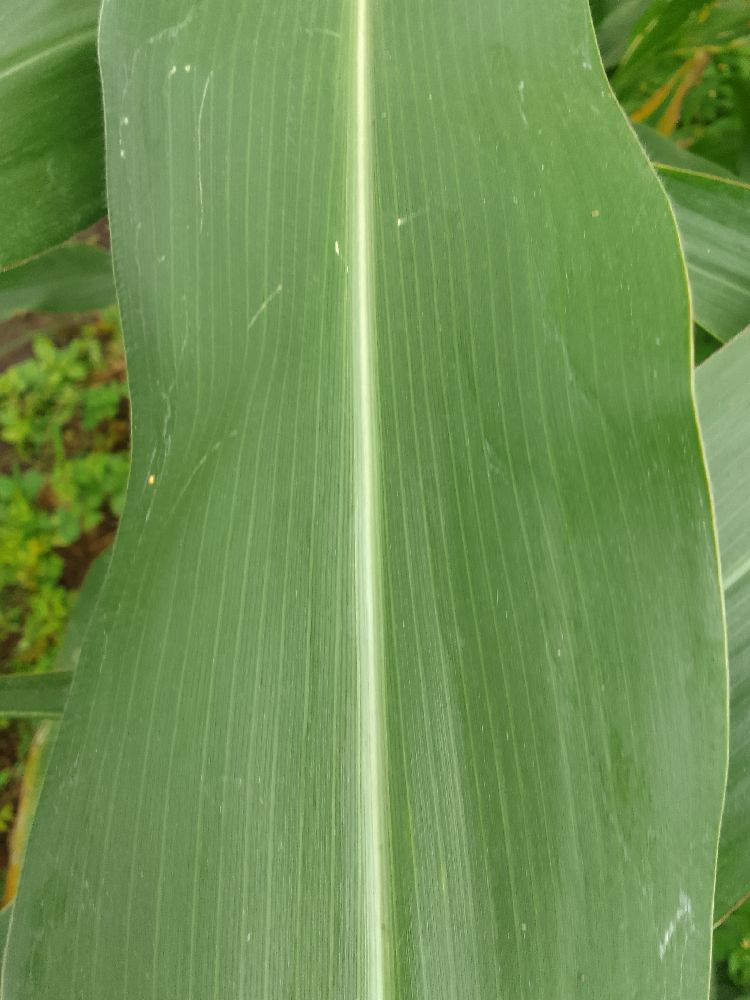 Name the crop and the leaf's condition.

maize, healthy
